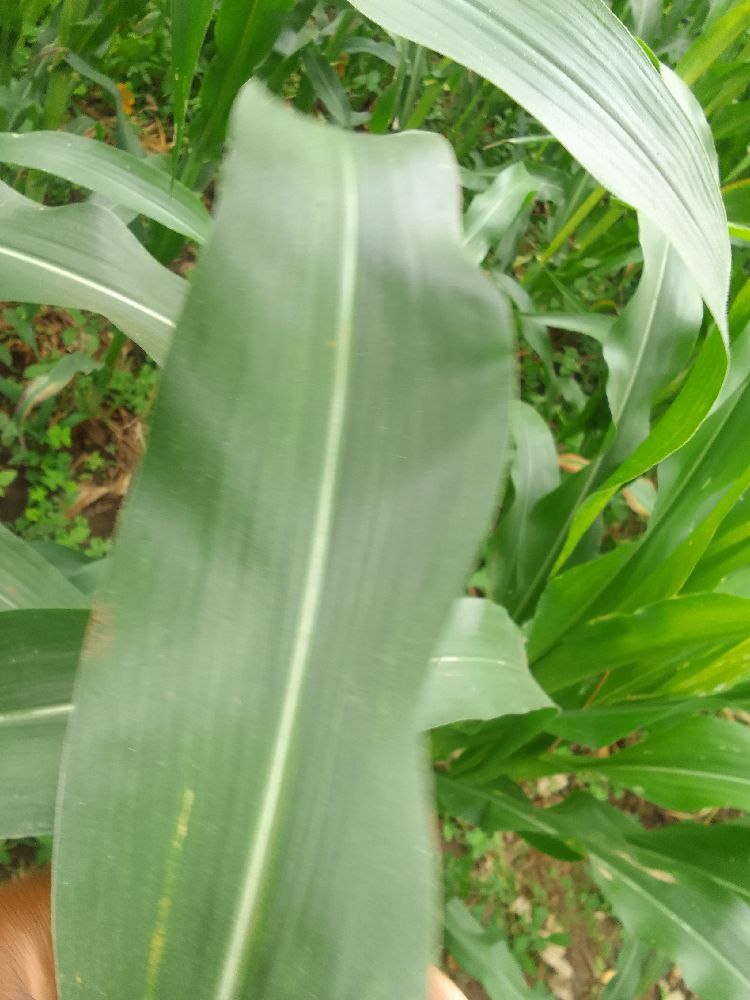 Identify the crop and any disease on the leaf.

maize, healthy
